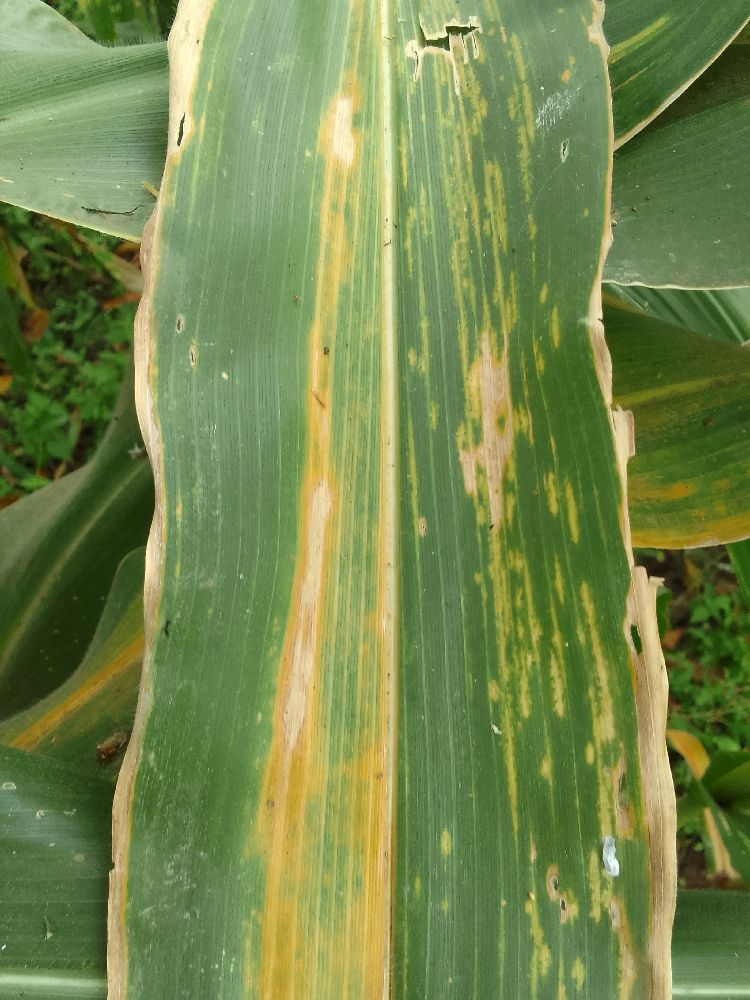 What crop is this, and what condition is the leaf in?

maize, maize lethal necrosis
